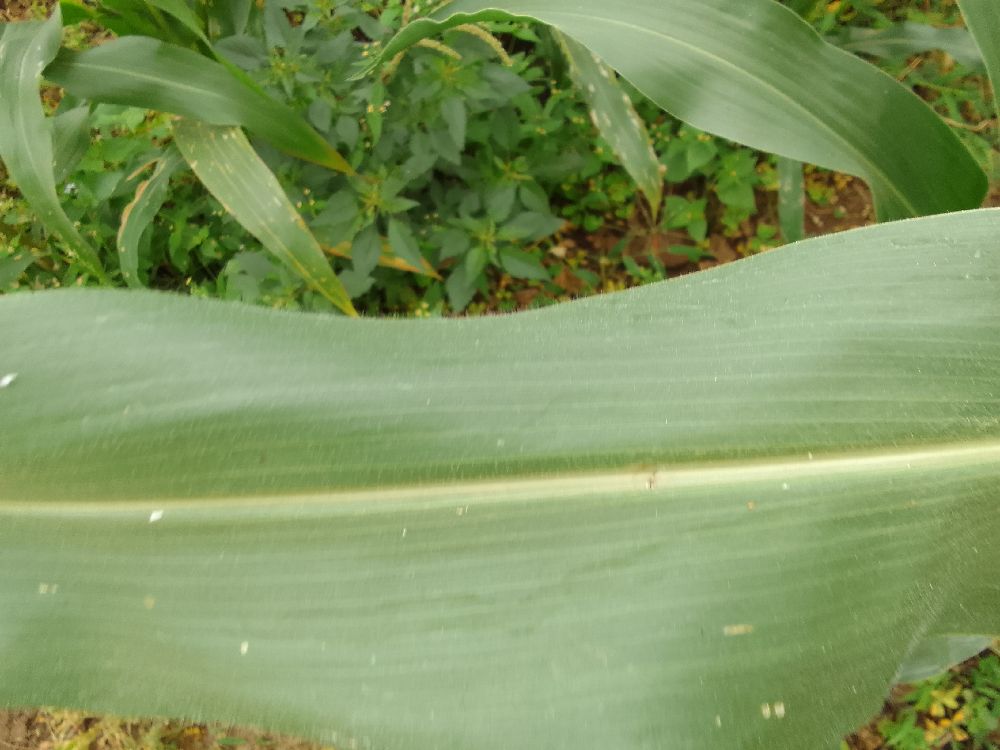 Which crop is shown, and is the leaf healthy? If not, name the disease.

maize, healthy
